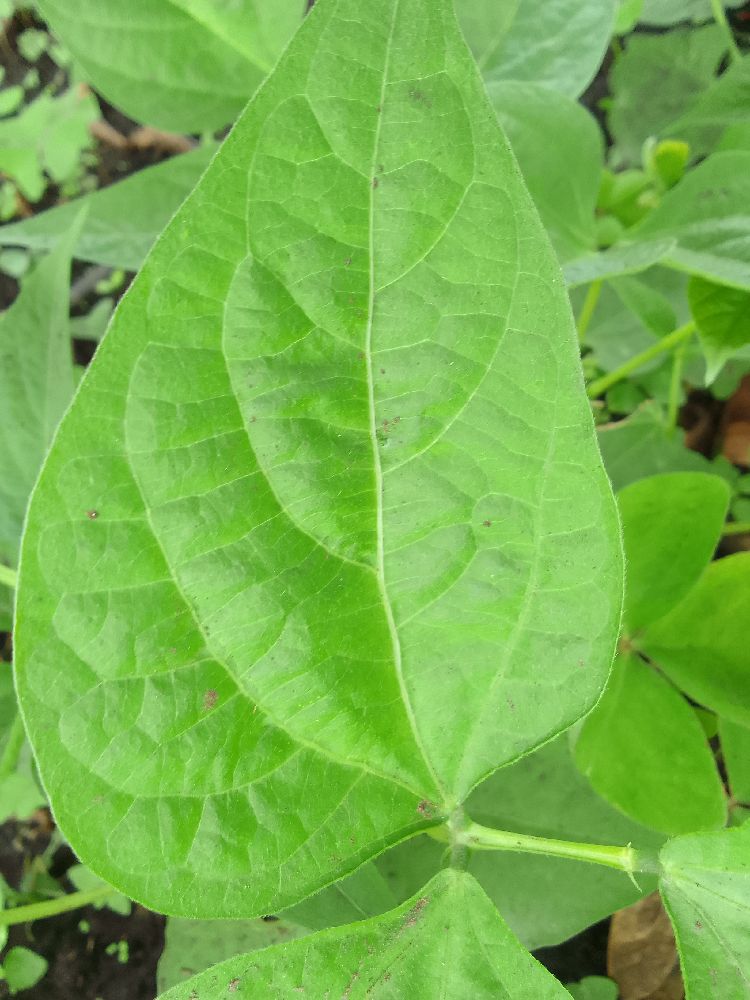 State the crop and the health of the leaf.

common bean, healthy
